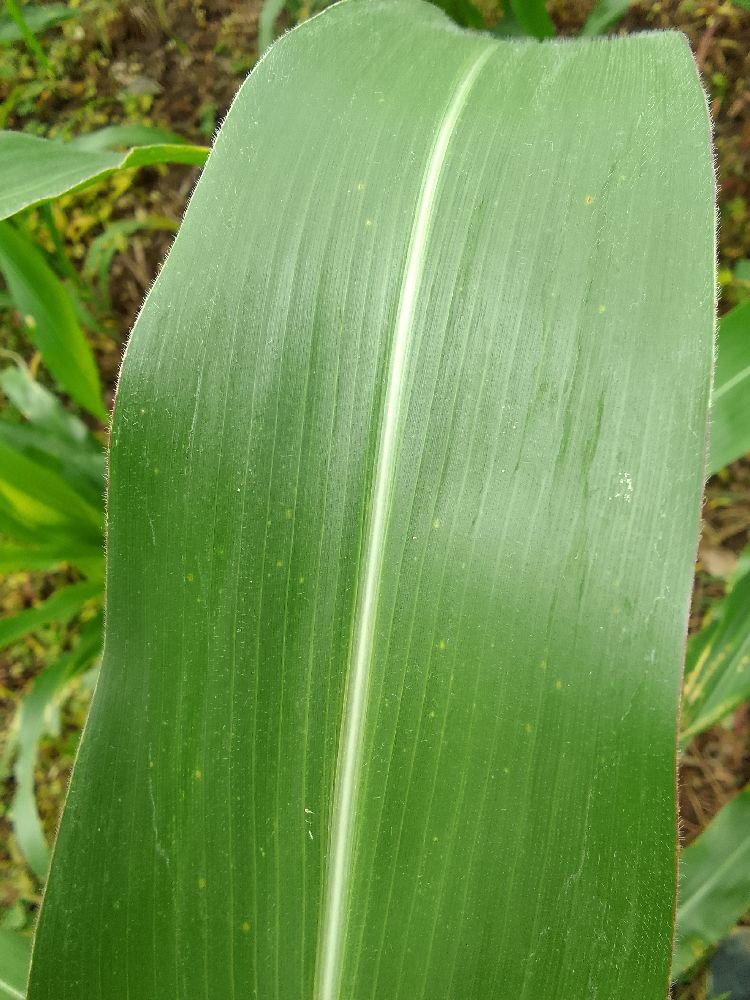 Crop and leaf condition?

maize, healthy
